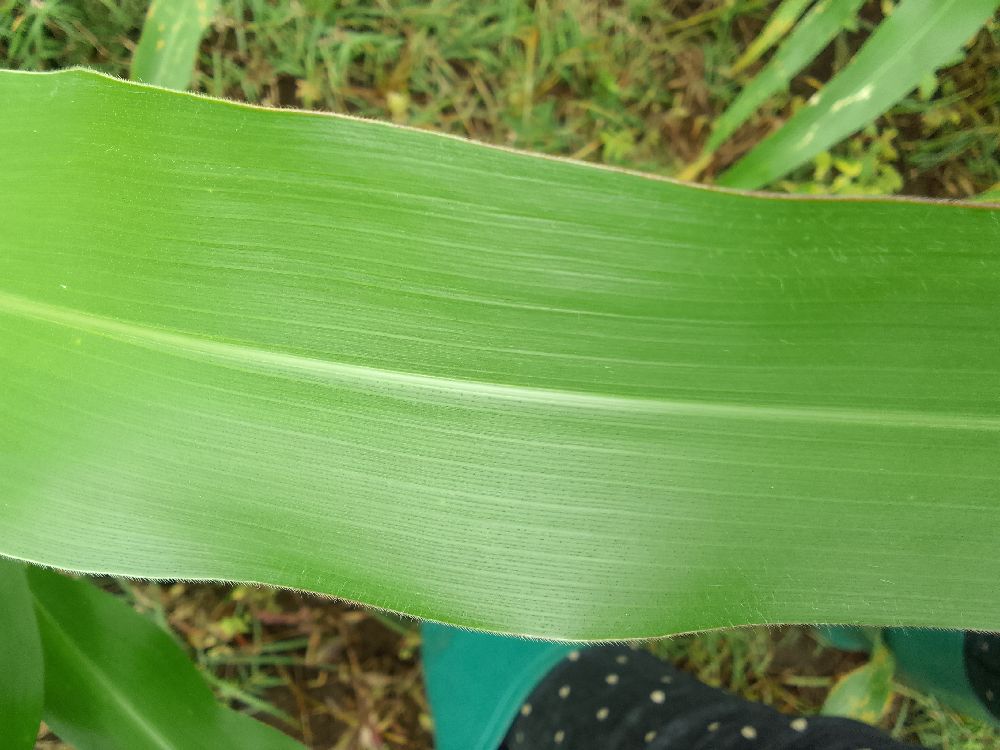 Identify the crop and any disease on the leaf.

maize, healthy
